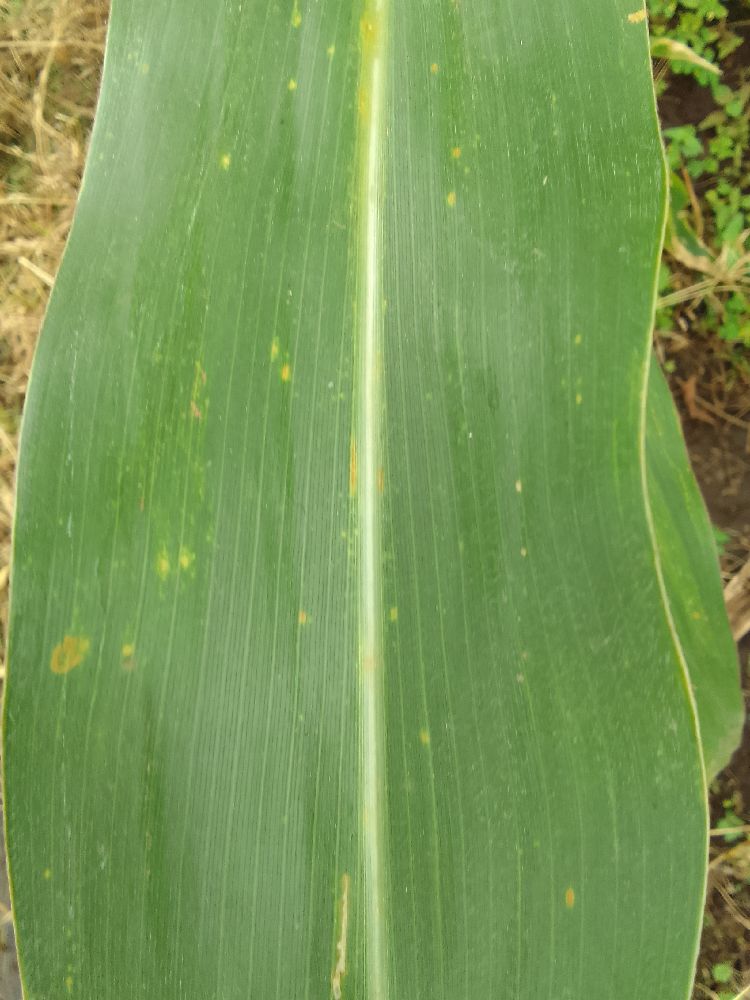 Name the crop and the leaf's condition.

maize, healthy
